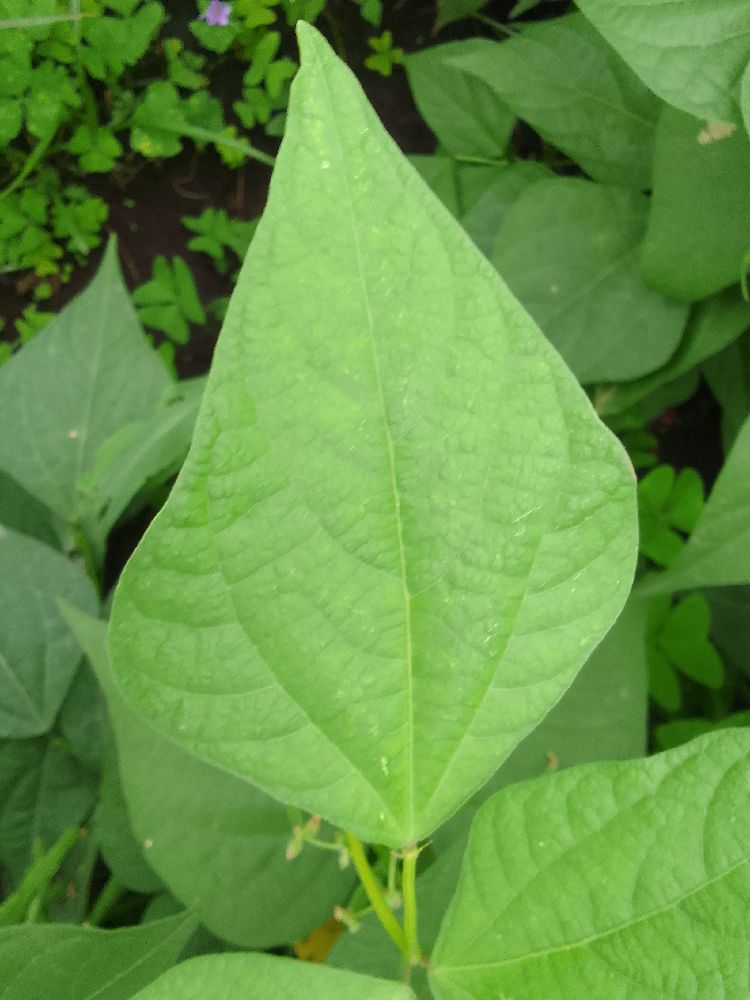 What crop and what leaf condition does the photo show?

common bean, healthy
